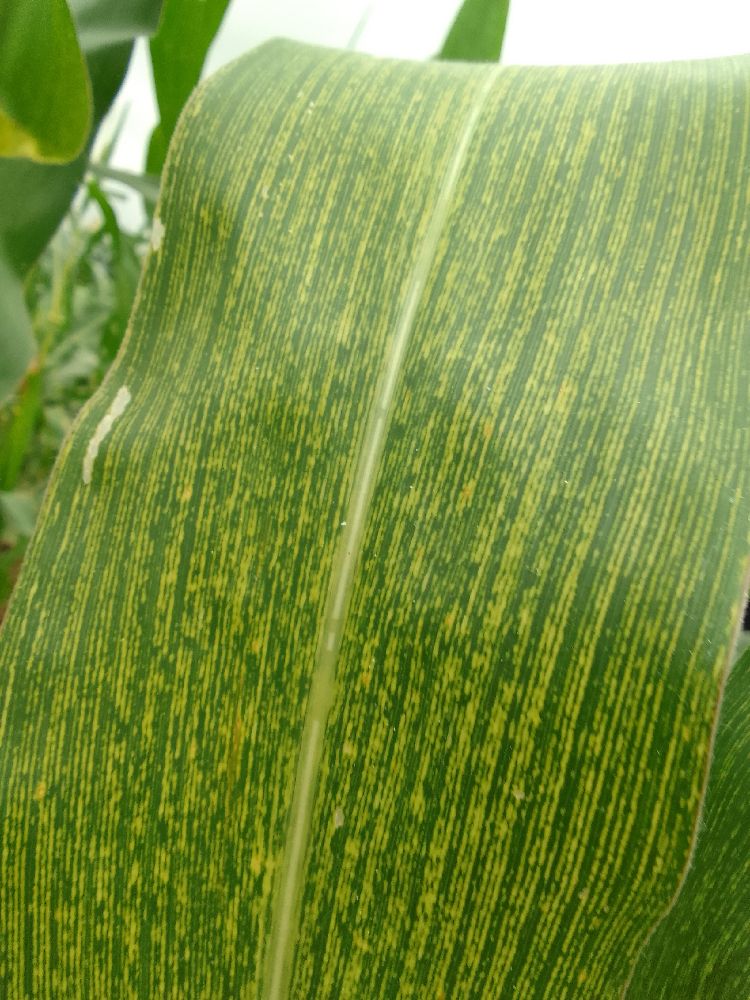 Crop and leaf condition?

maize, maize streak virus
